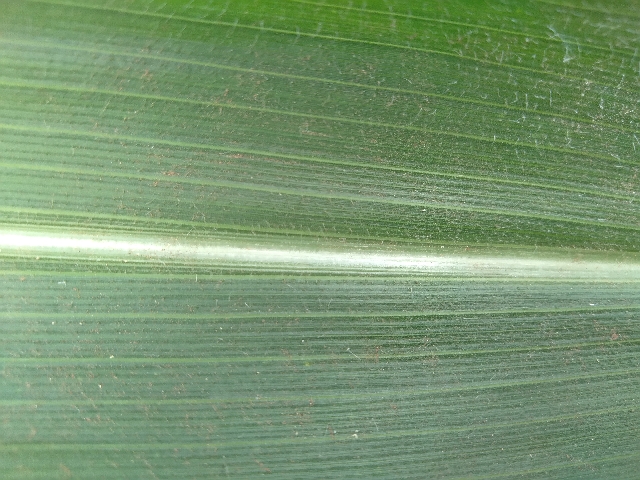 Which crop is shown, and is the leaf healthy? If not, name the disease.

maize, healthy
